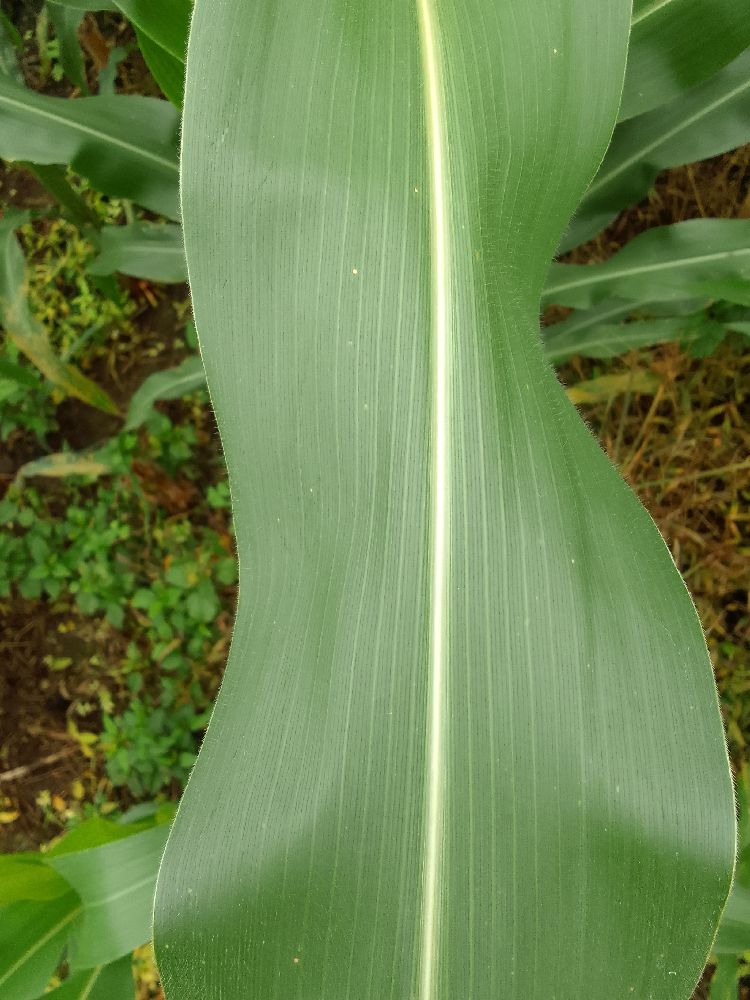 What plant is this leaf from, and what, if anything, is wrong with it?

maize, healthy
